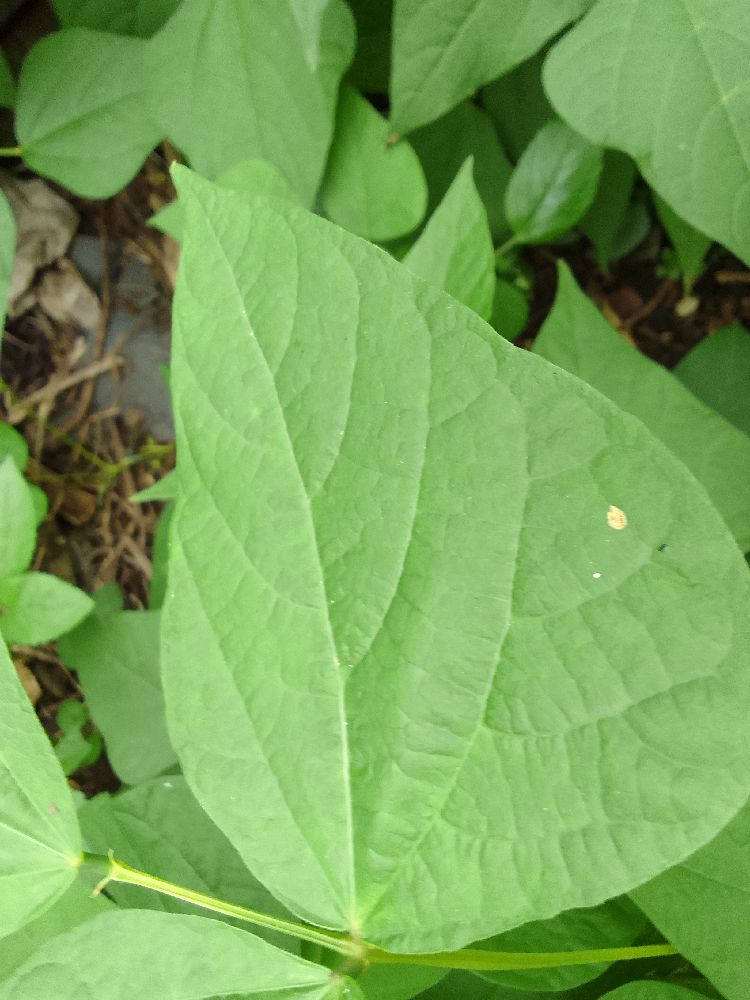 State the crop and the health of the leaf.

common bean, healthy
